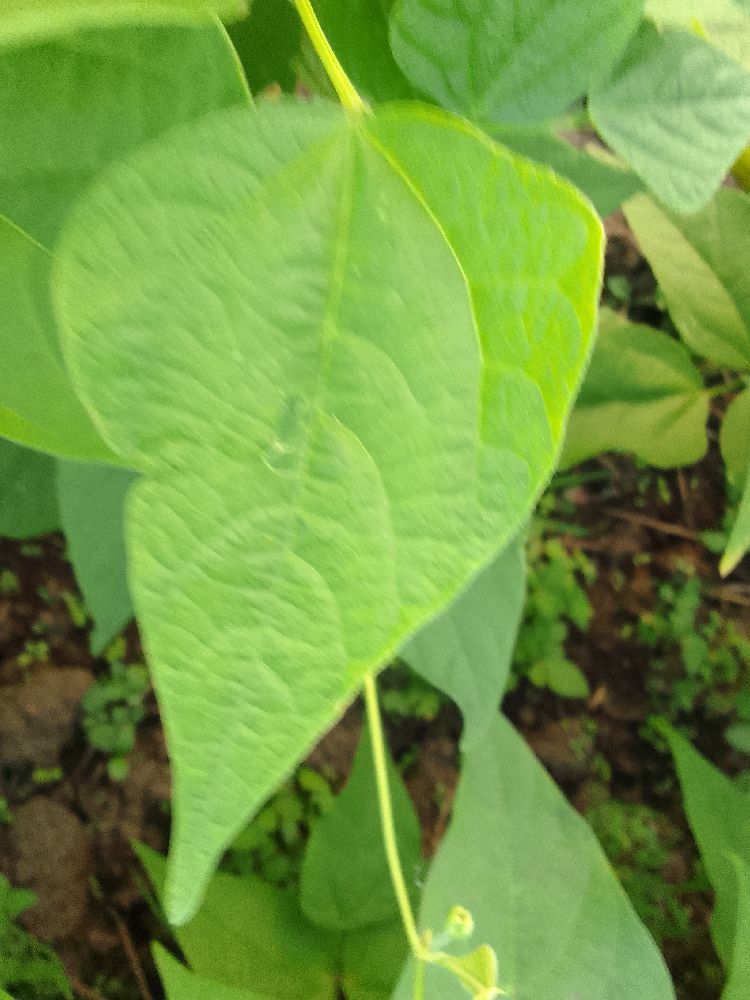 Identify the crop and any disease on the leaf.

common bean, healthy
